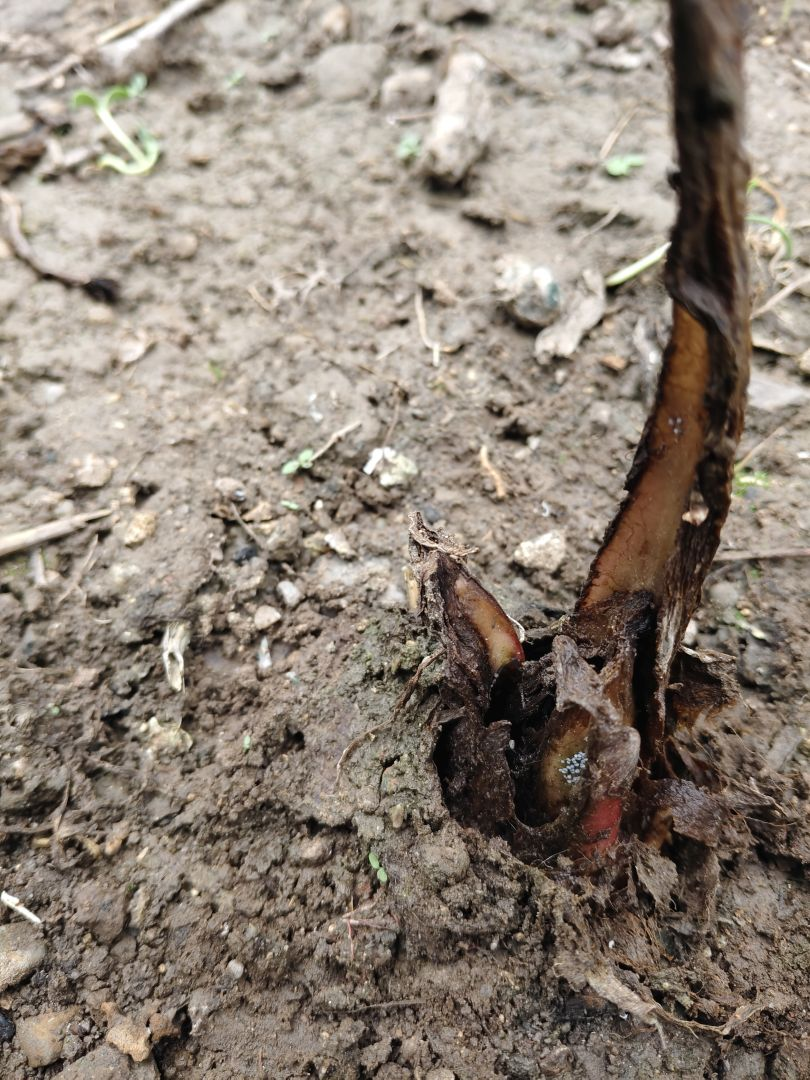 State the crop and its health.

taro, root rot
